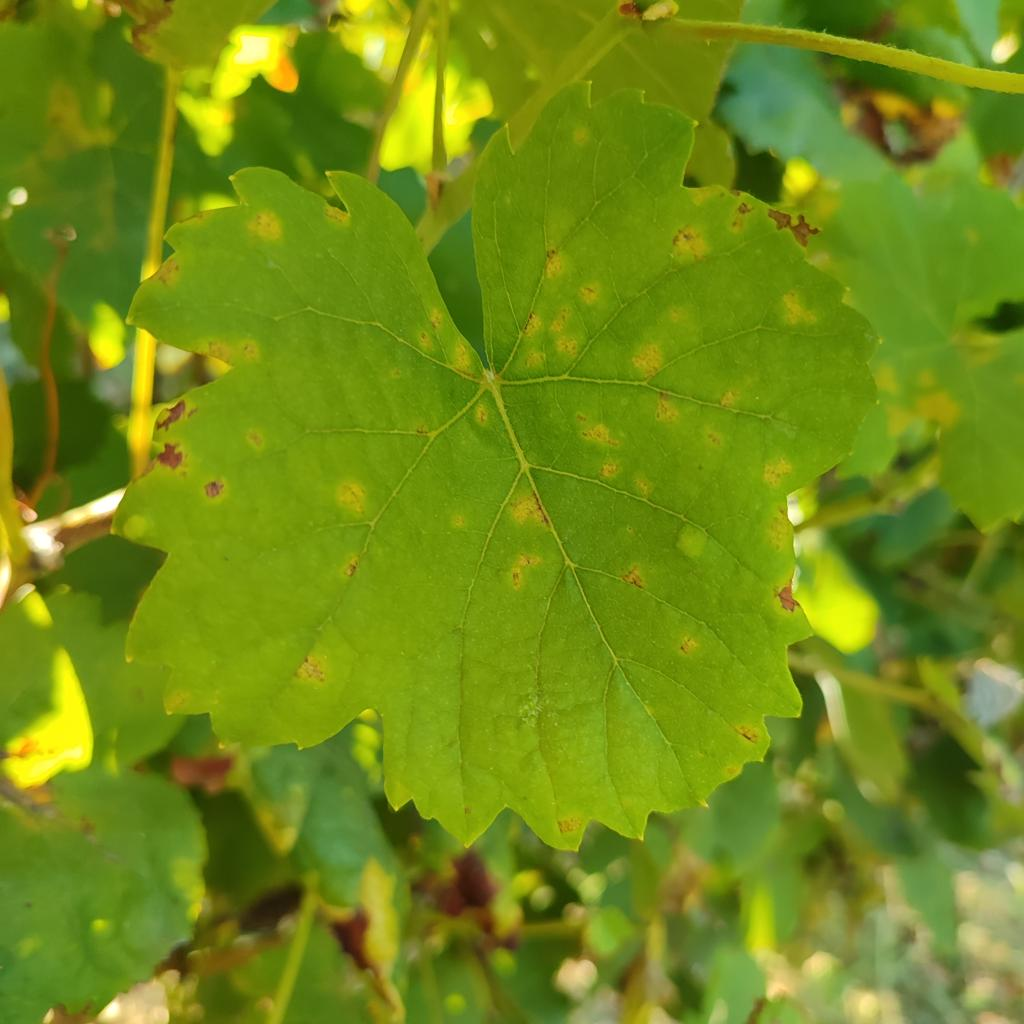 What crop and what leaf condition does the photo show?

grapevine, downy mildew
